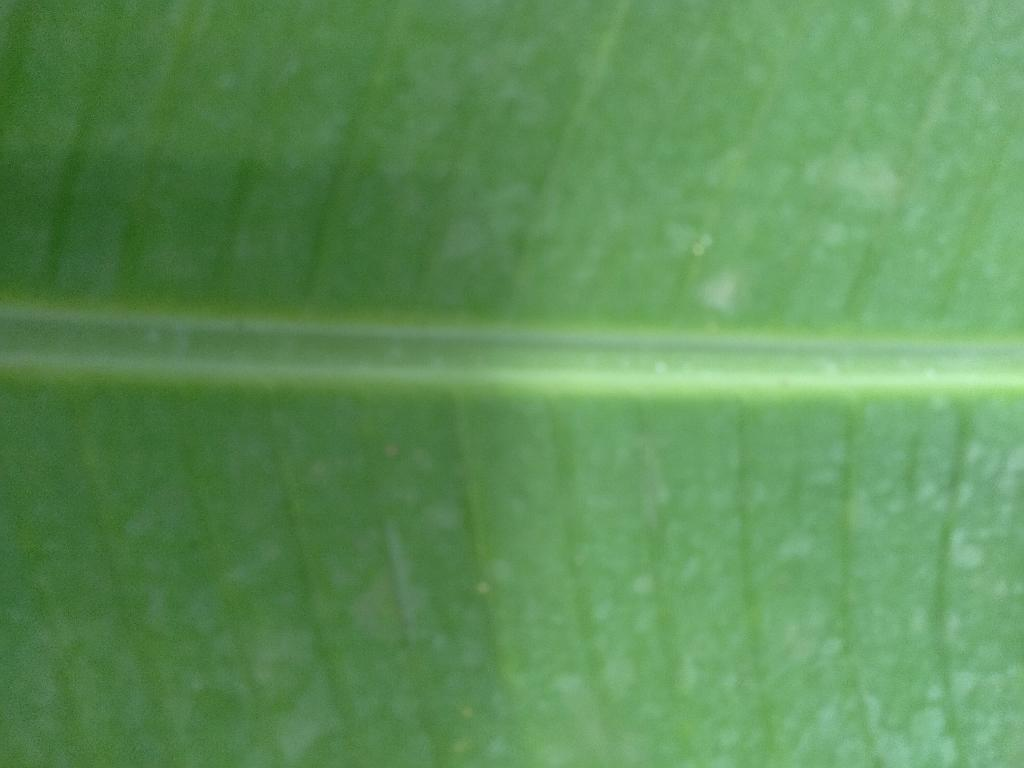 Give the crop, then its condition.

banana, healthy
